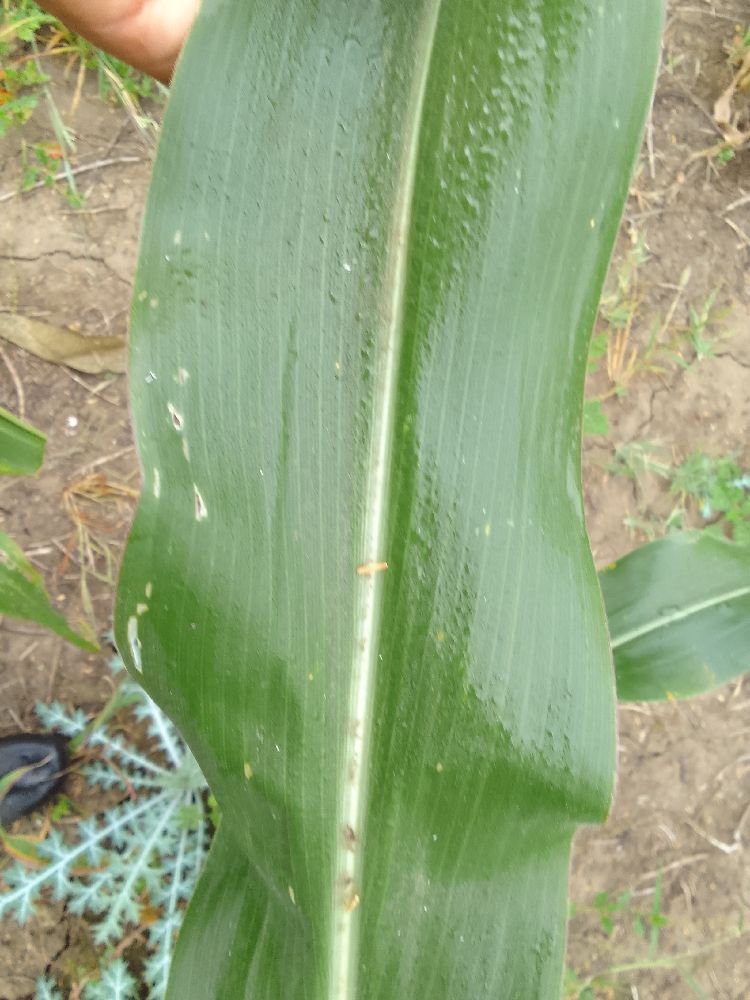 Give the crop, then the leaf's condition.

maize, healthy
